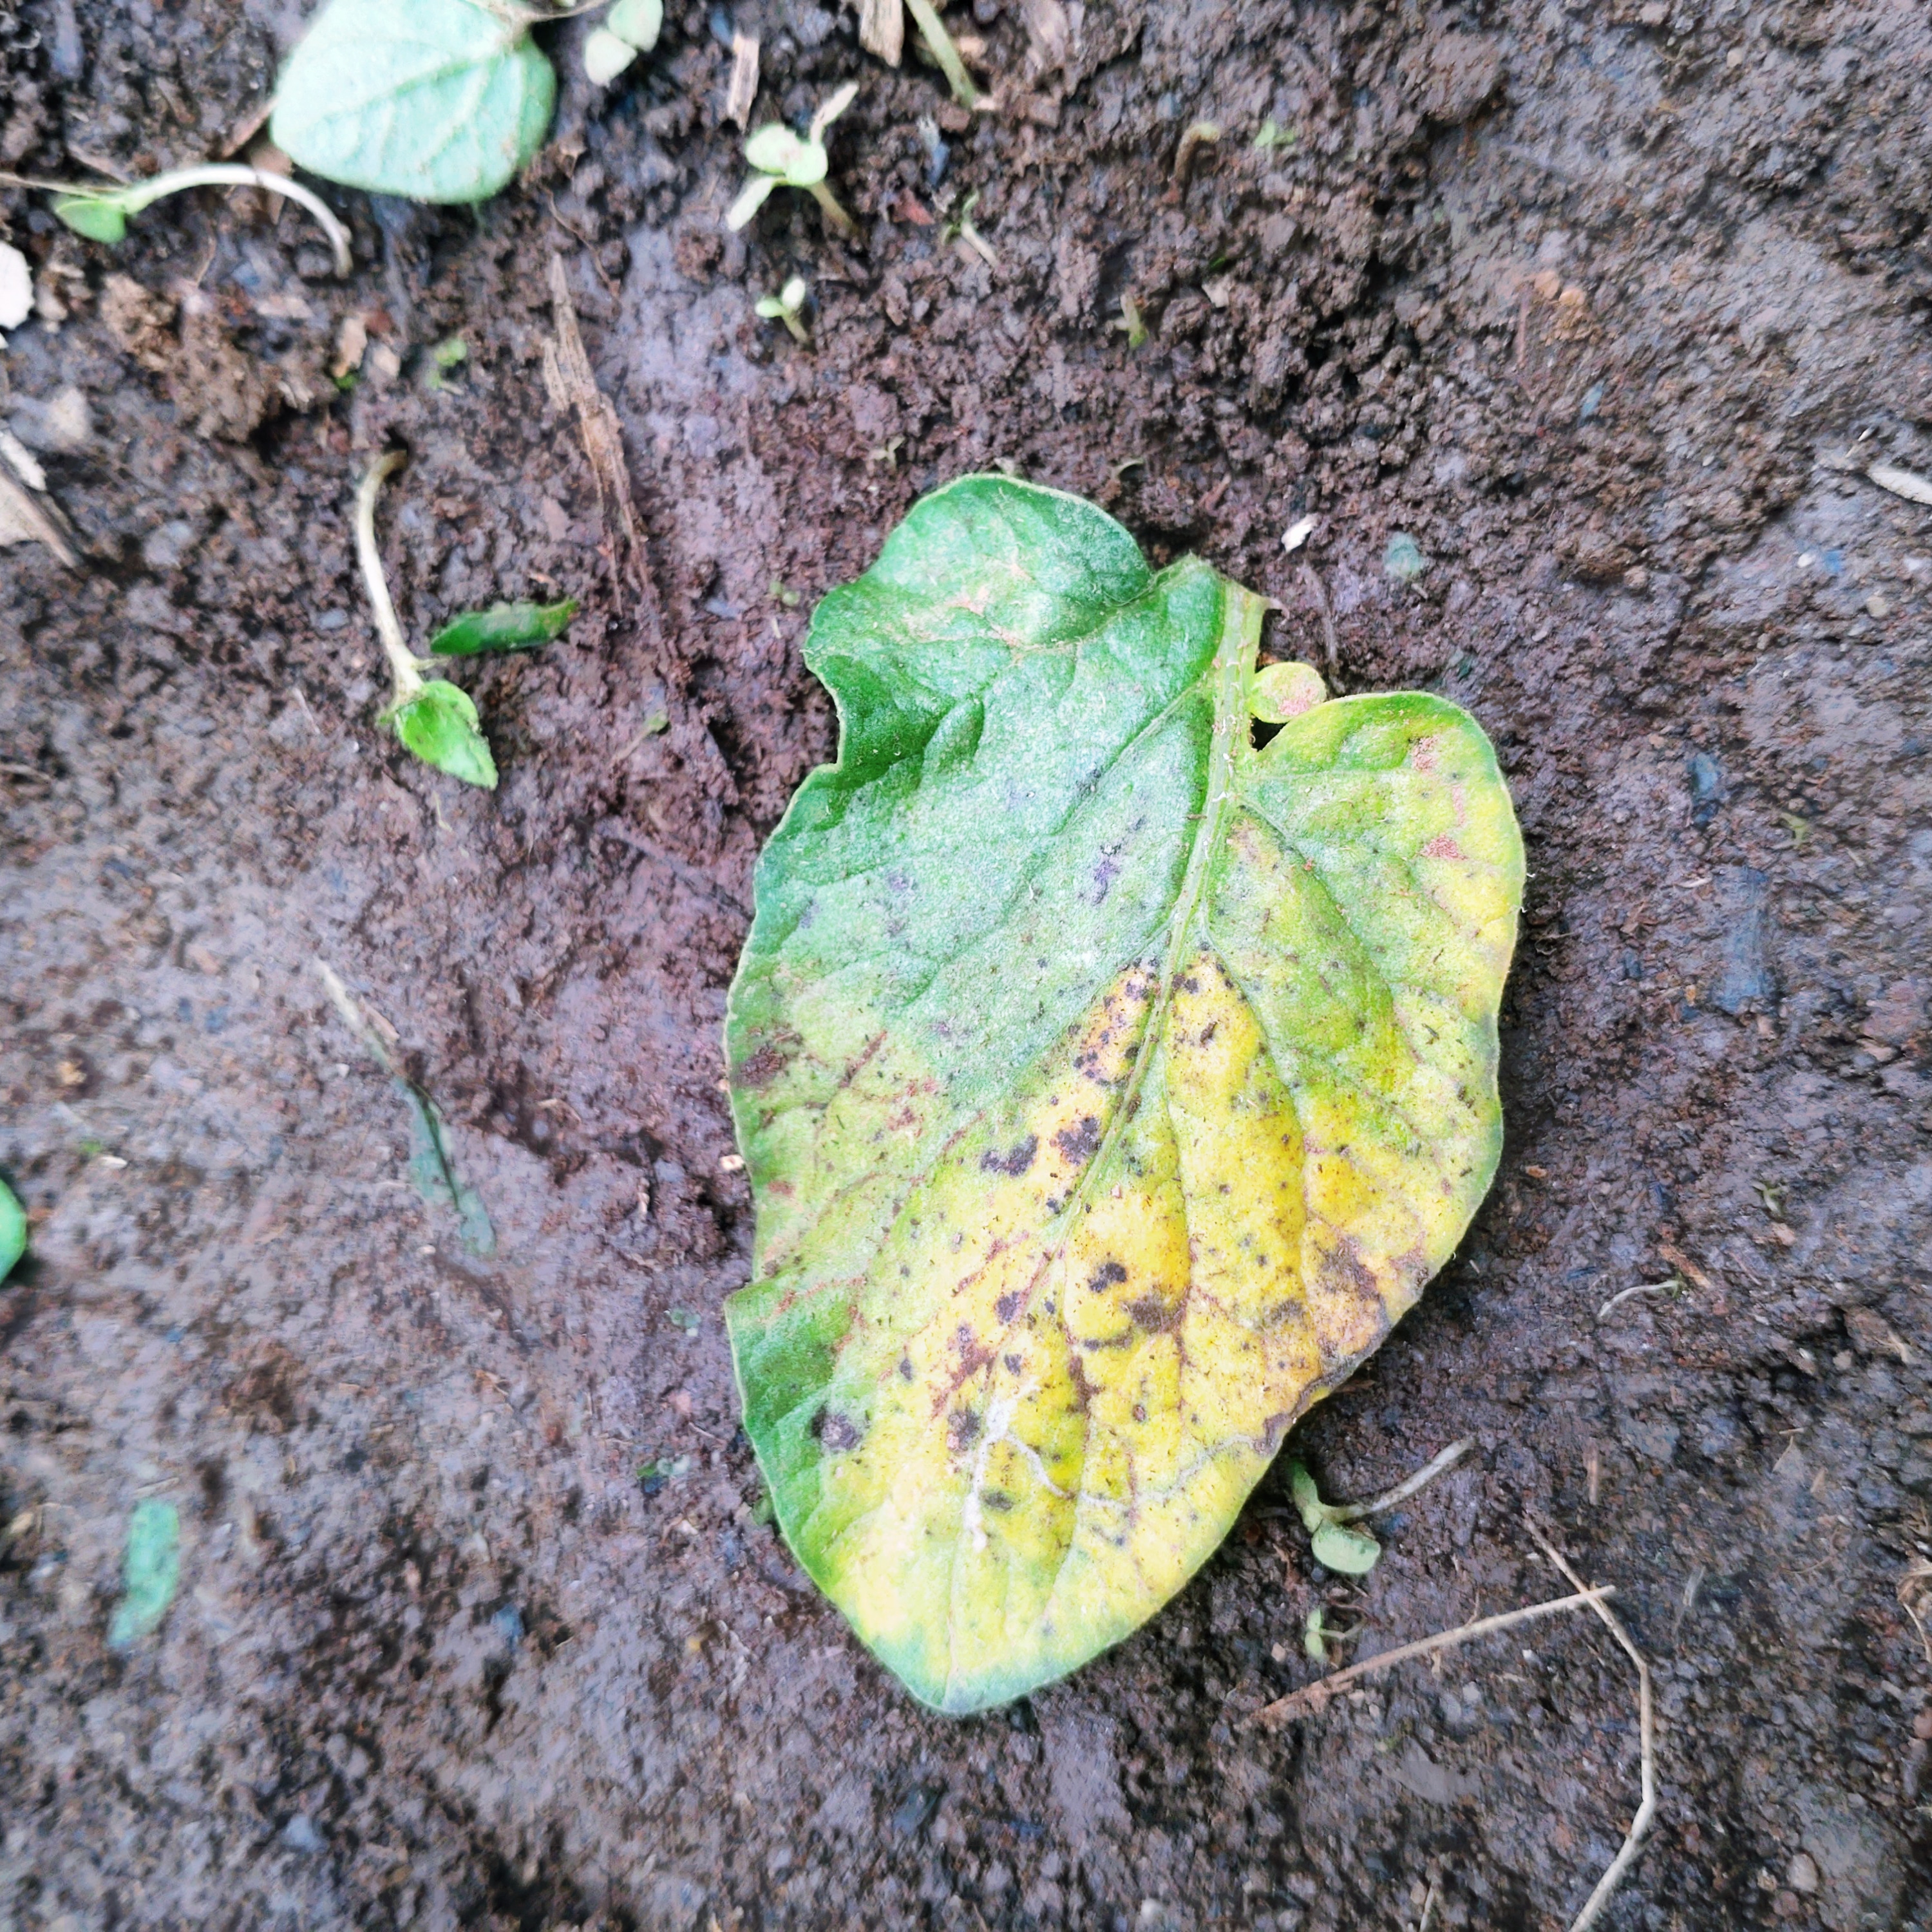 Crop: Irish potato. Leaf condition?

late blight
